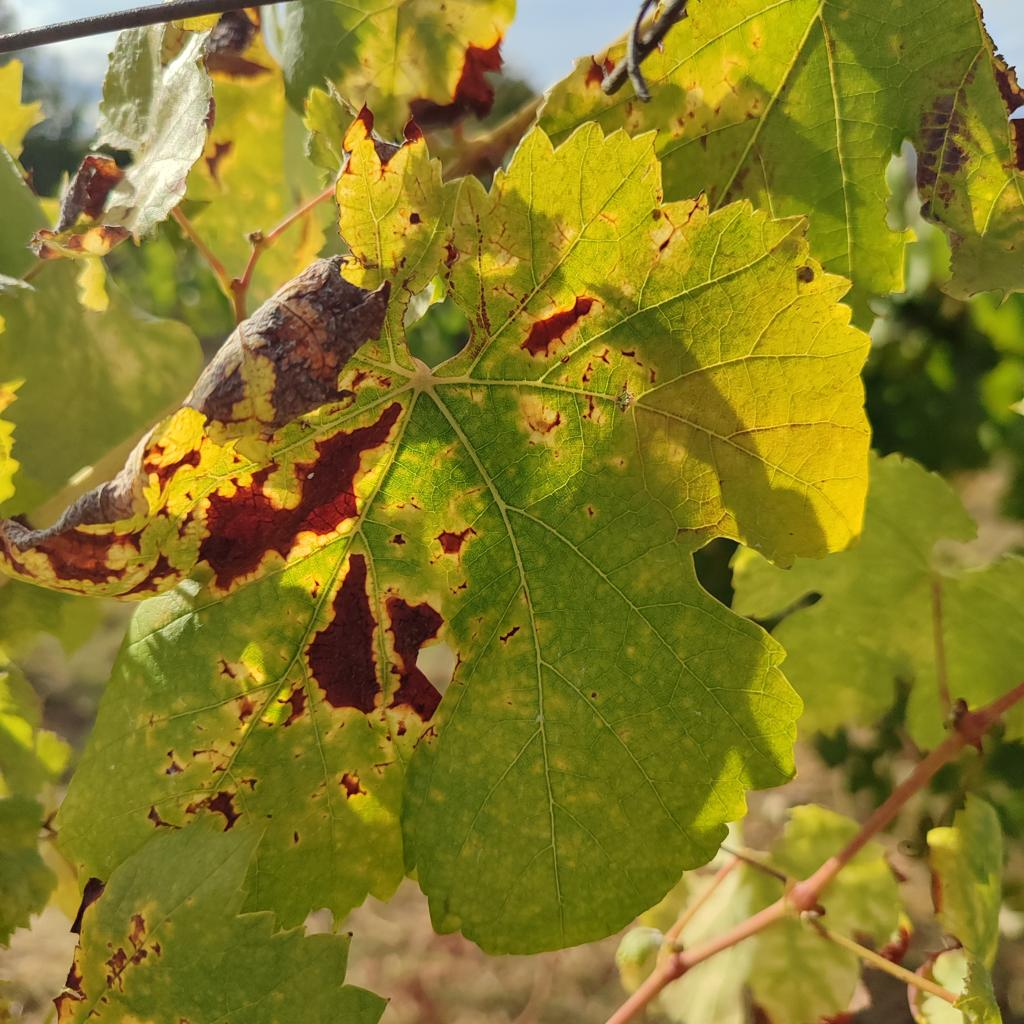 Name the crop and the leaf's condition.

grapevine, esca complex
